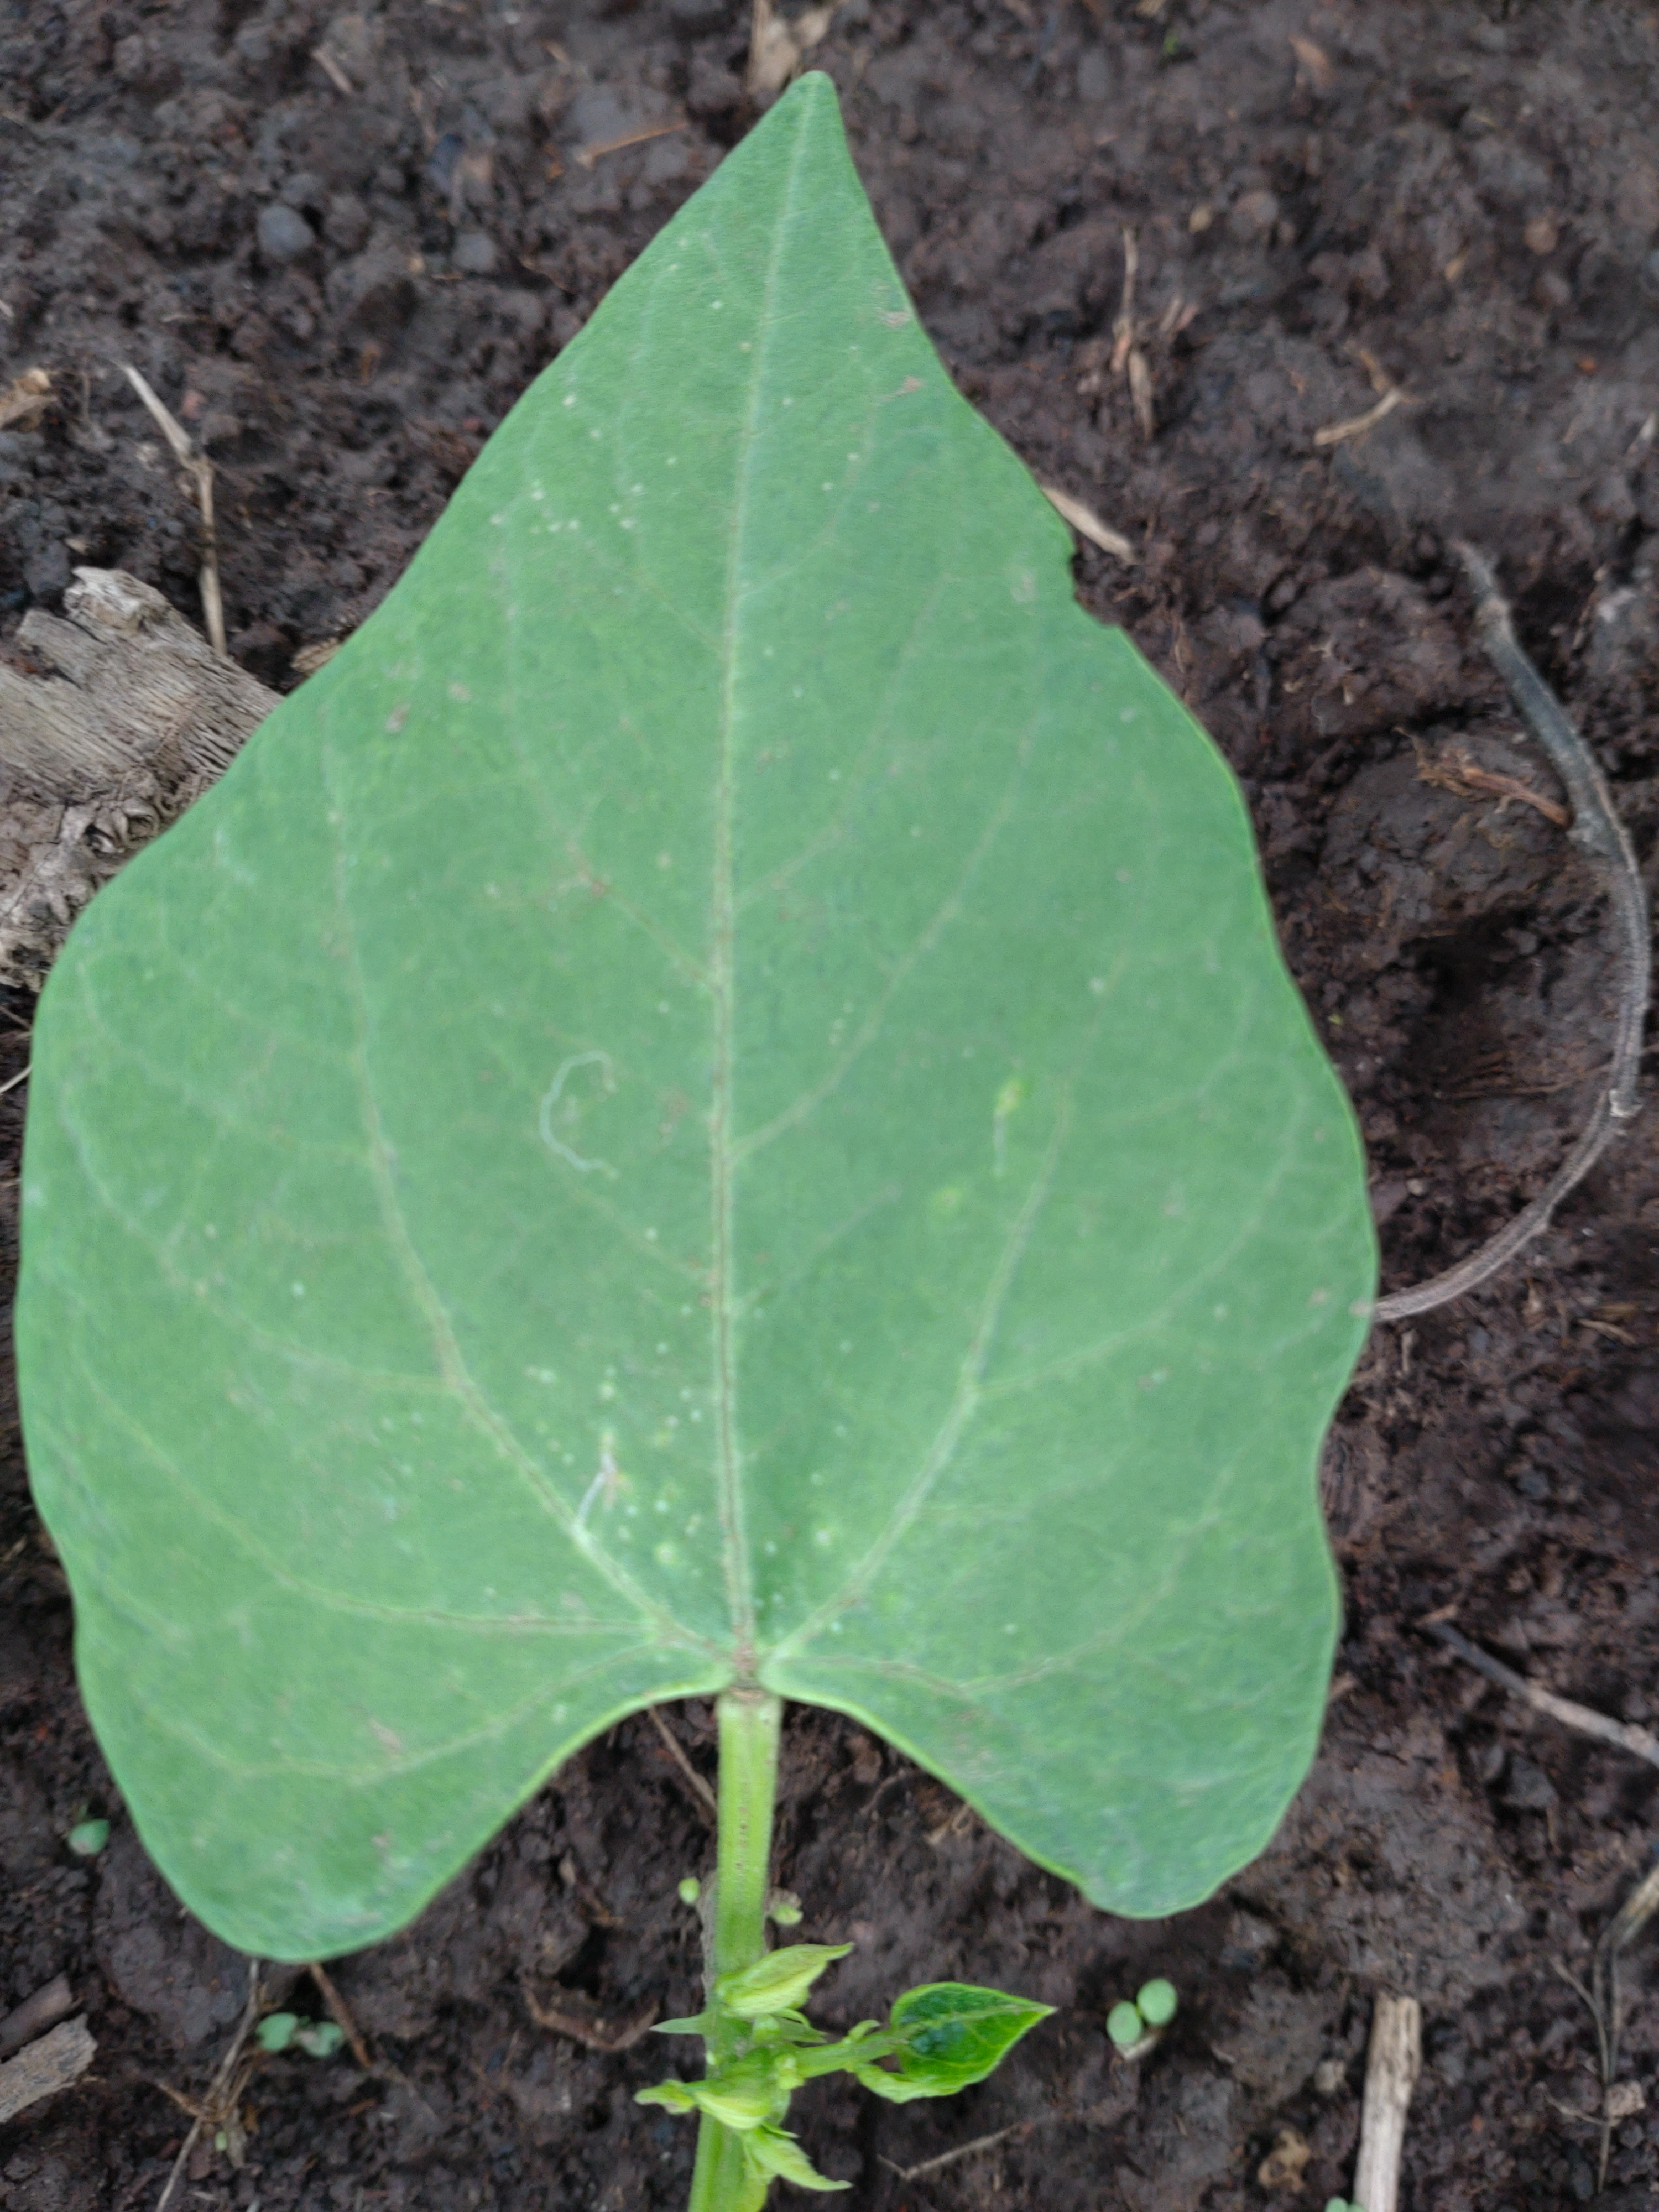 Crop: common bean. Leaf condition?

healthy
